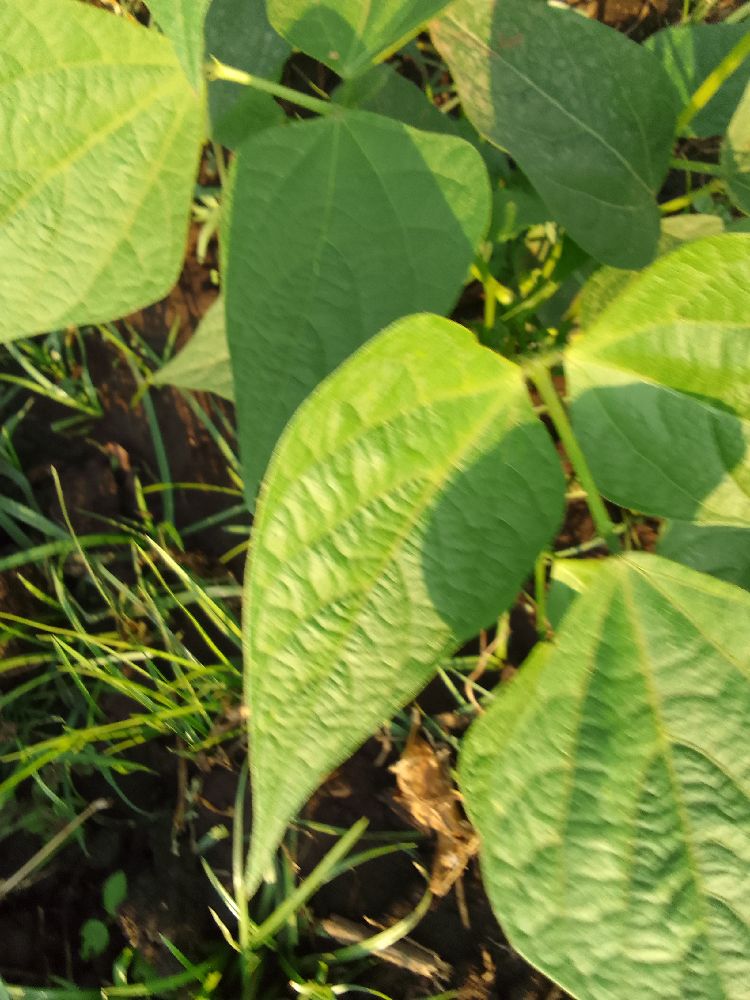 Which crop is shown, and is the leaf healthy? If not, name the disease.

common bean, healthy
